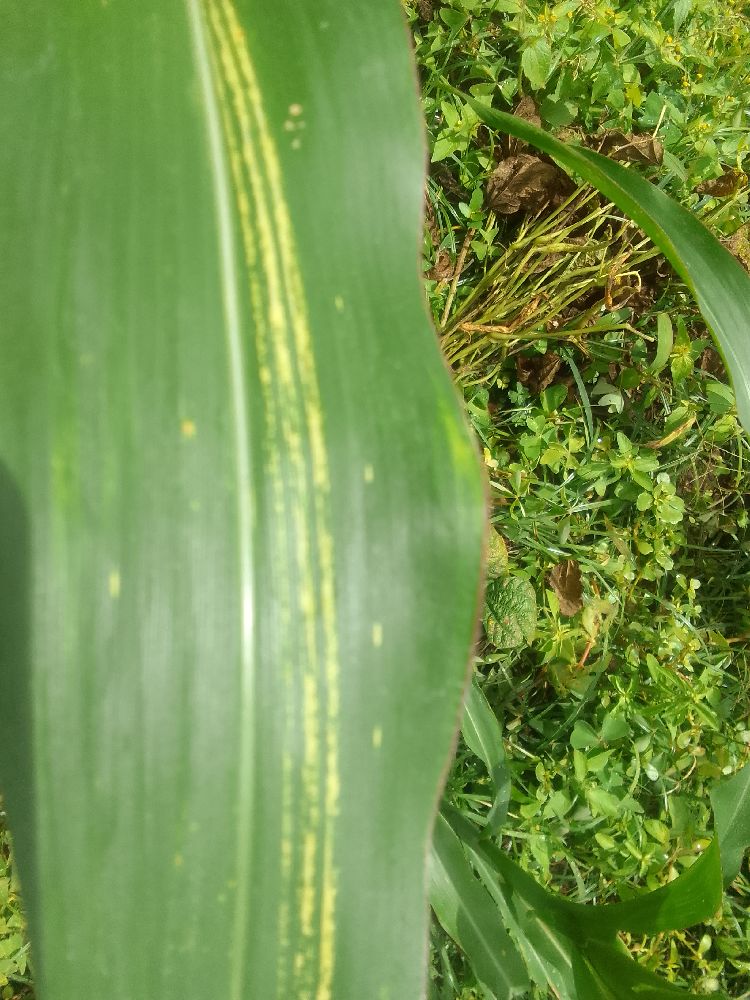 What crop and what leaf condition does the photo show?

maize, maize streak virus
